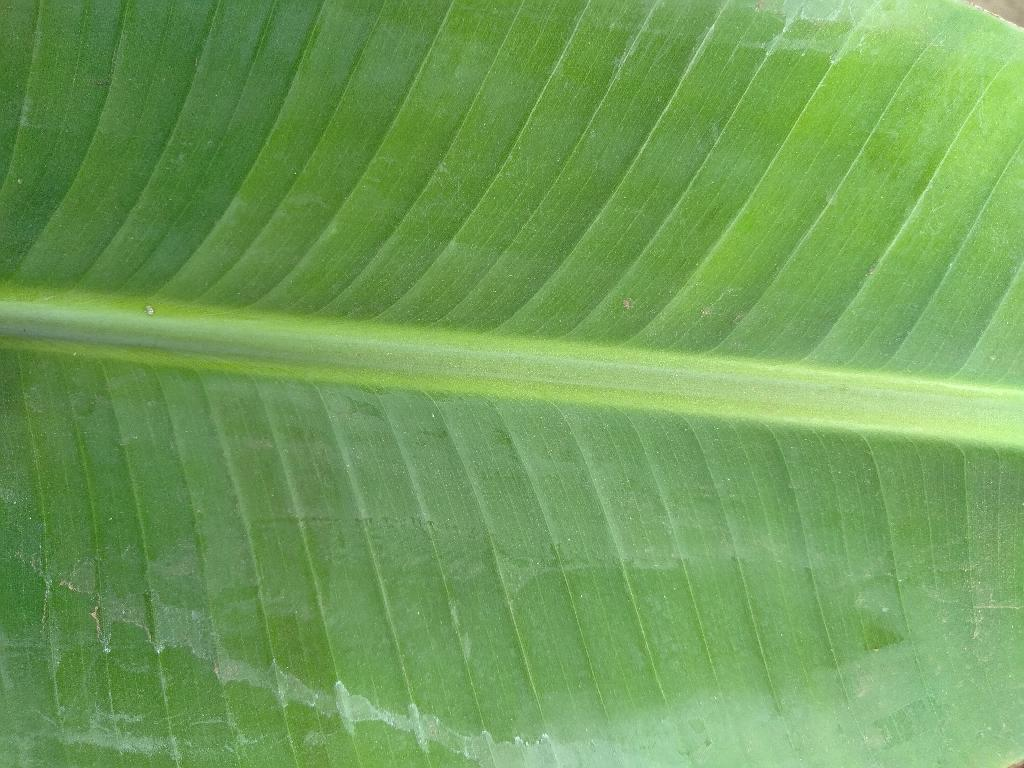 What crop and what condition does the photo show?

banana, healthy
